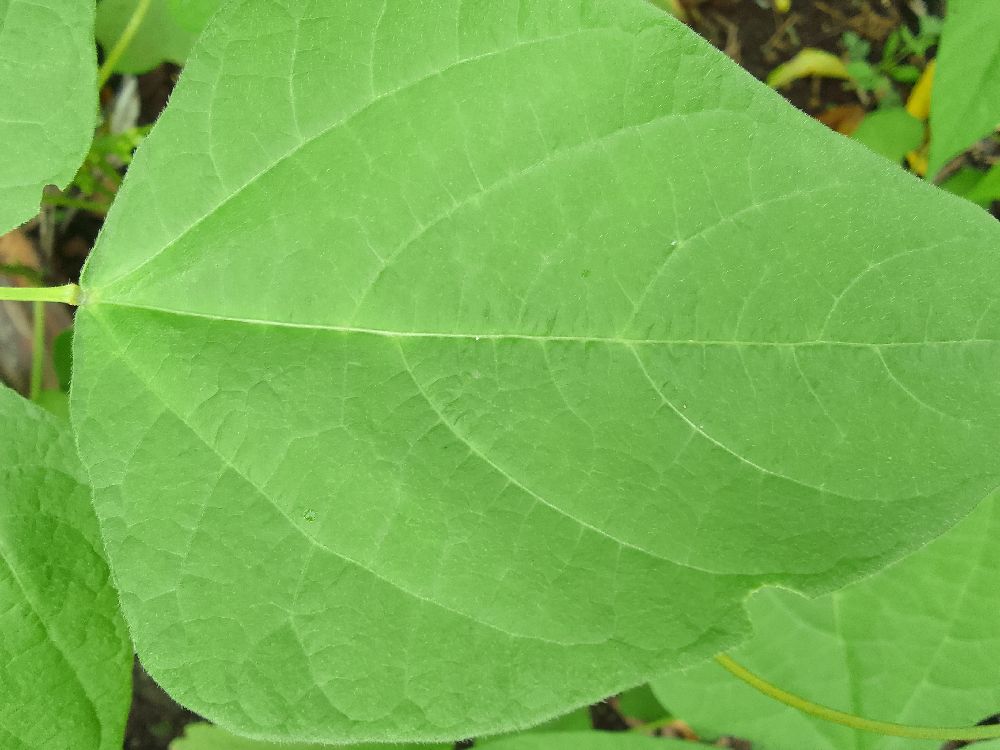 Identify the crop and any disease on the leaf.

common bean, healthy
